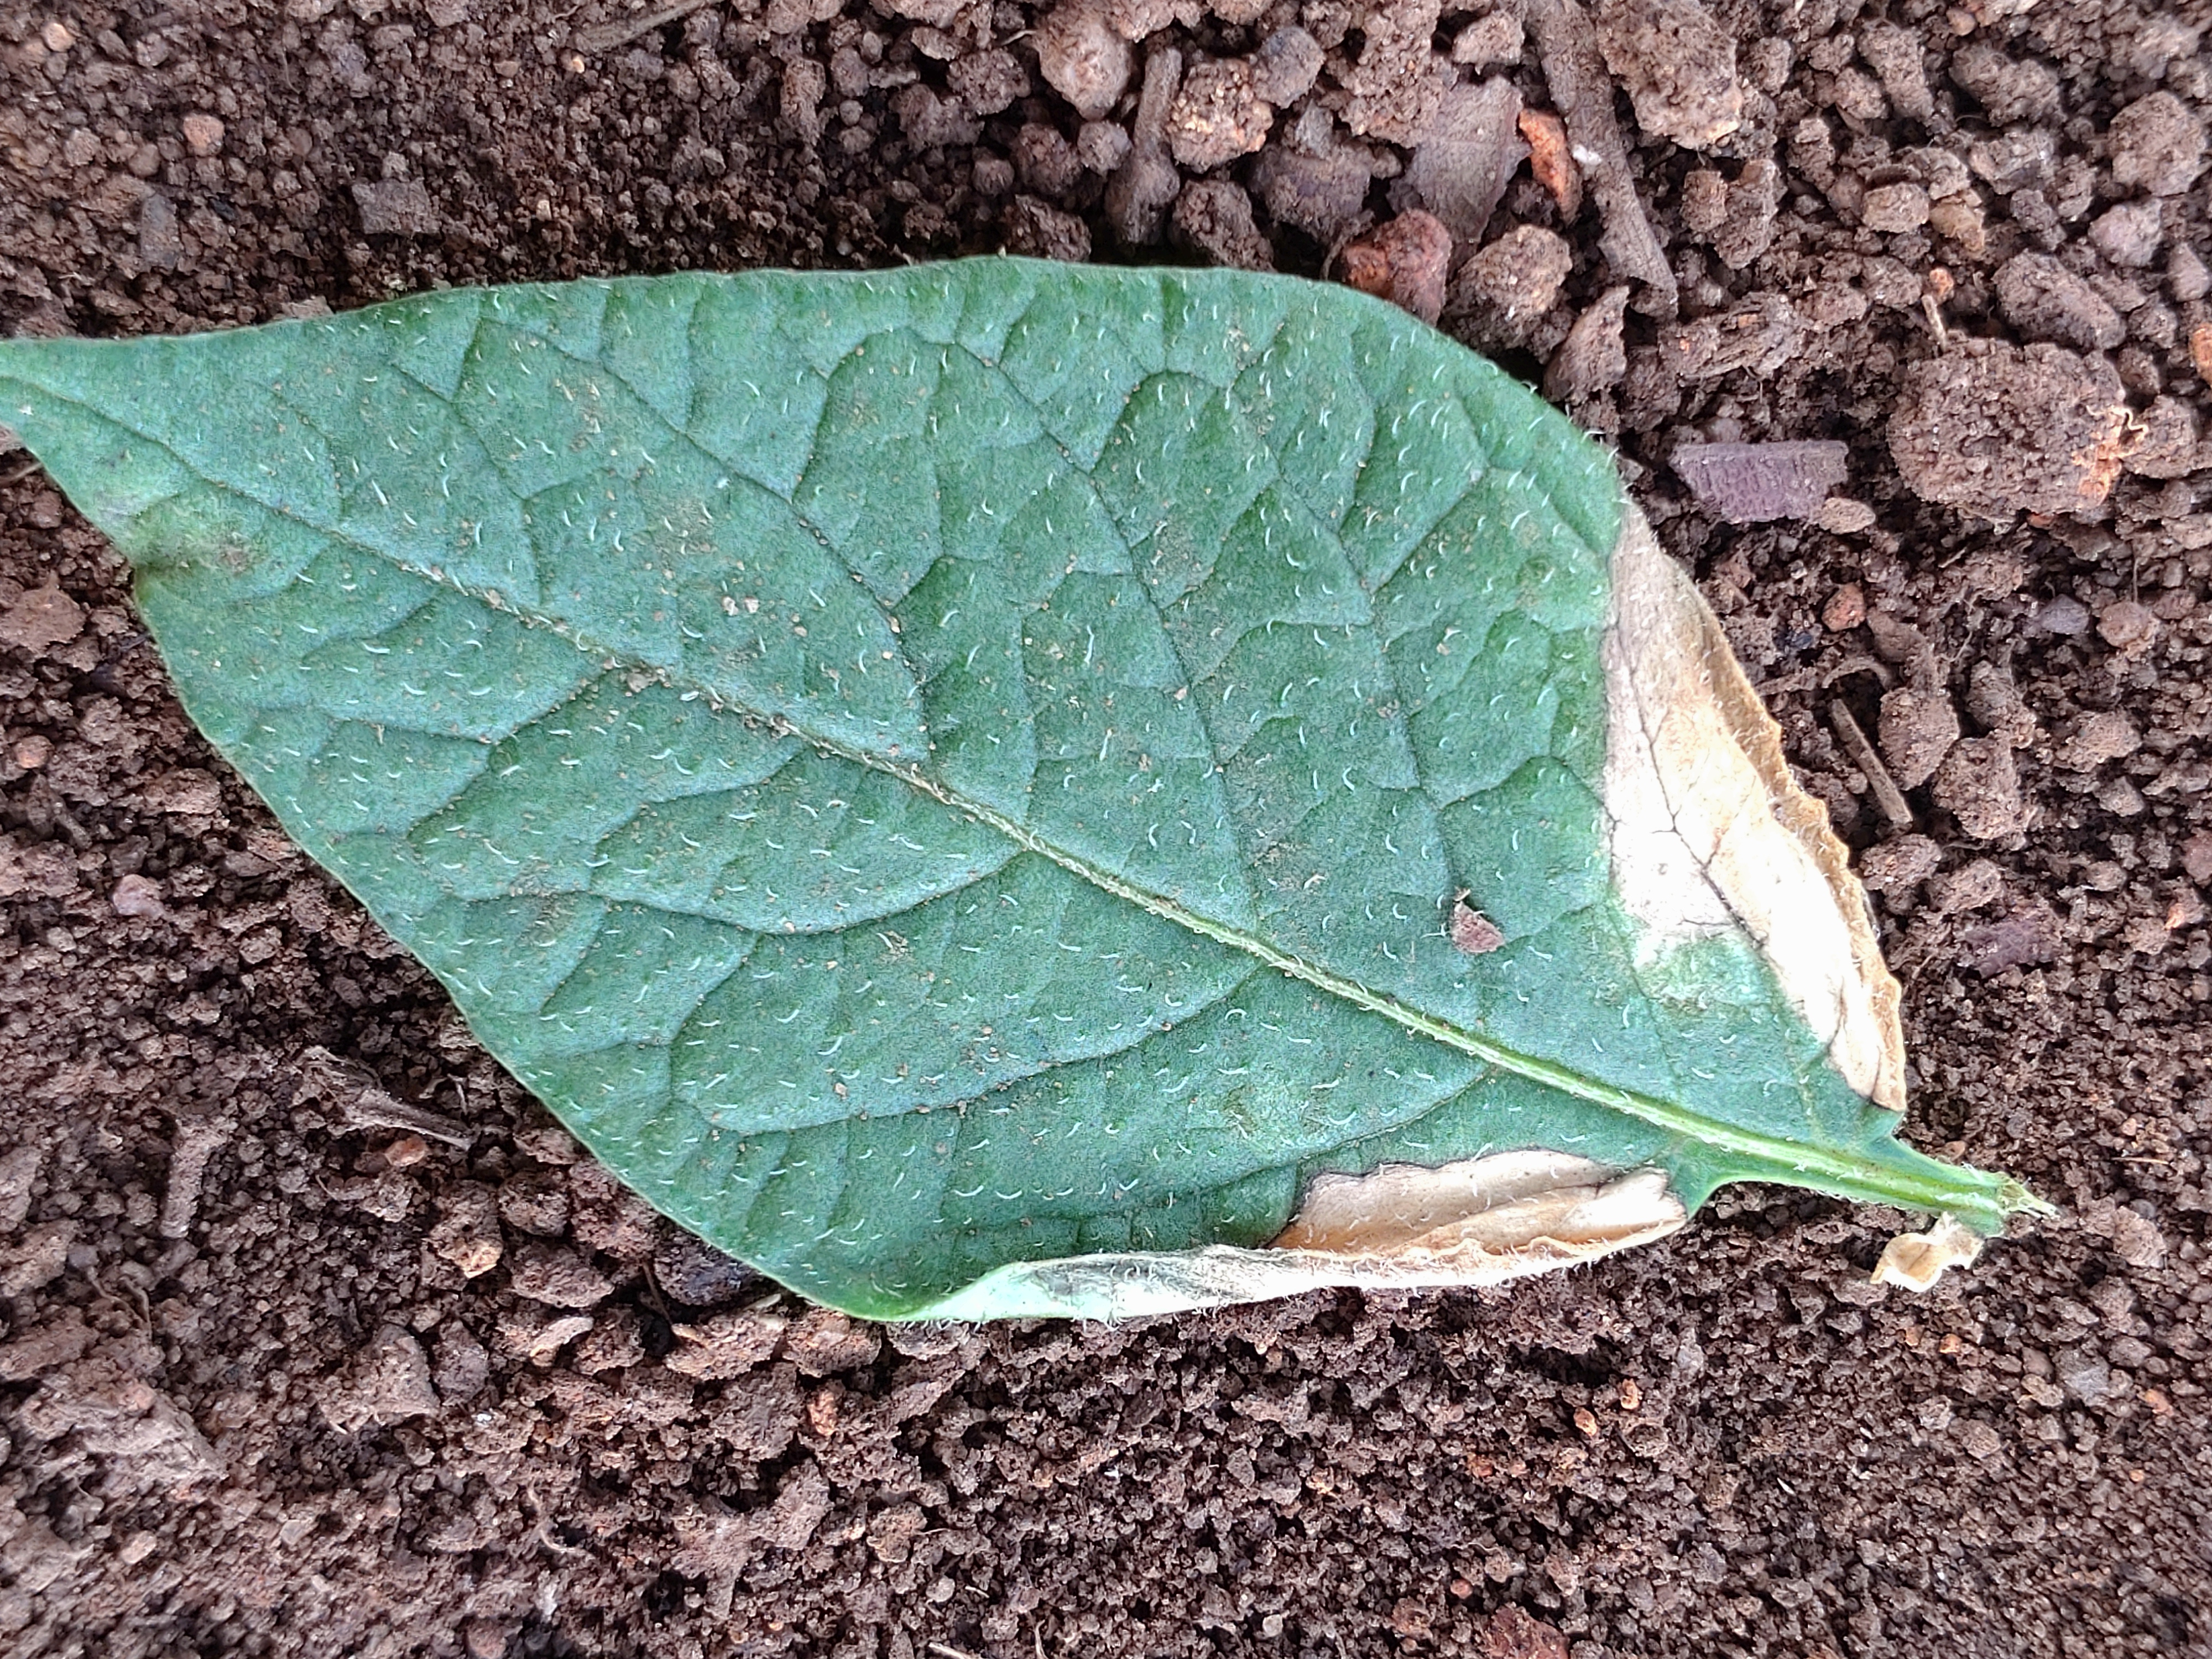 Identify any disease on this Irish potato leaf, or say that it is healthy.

early blight
